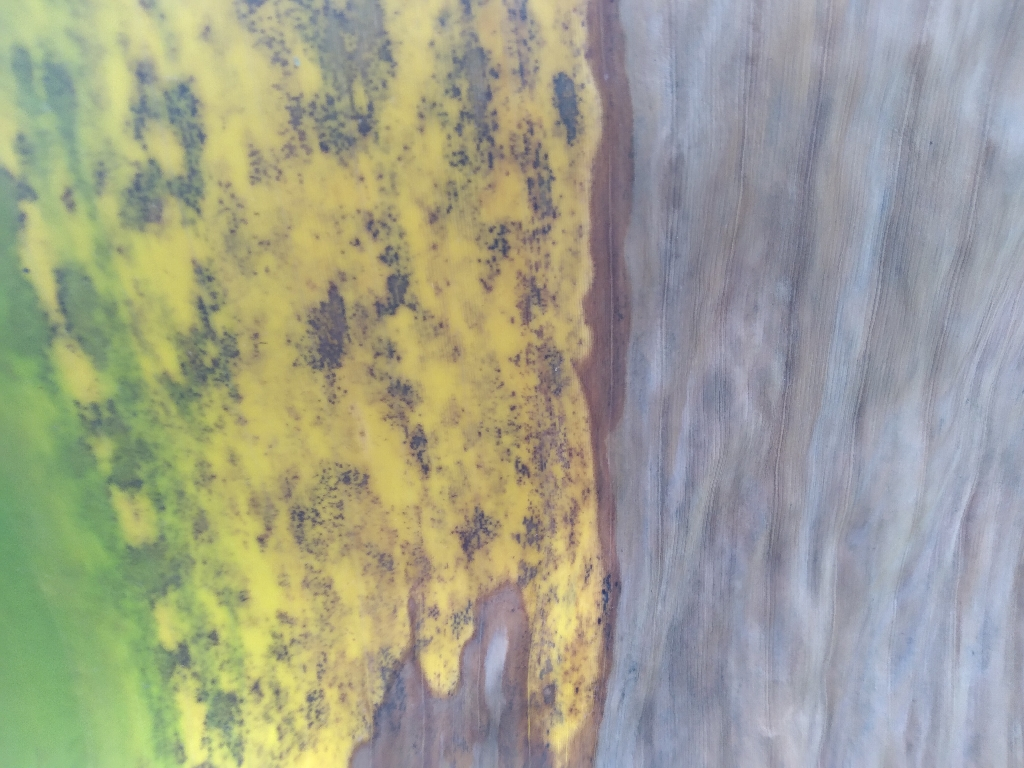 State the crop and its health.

banana, black sigatoka
